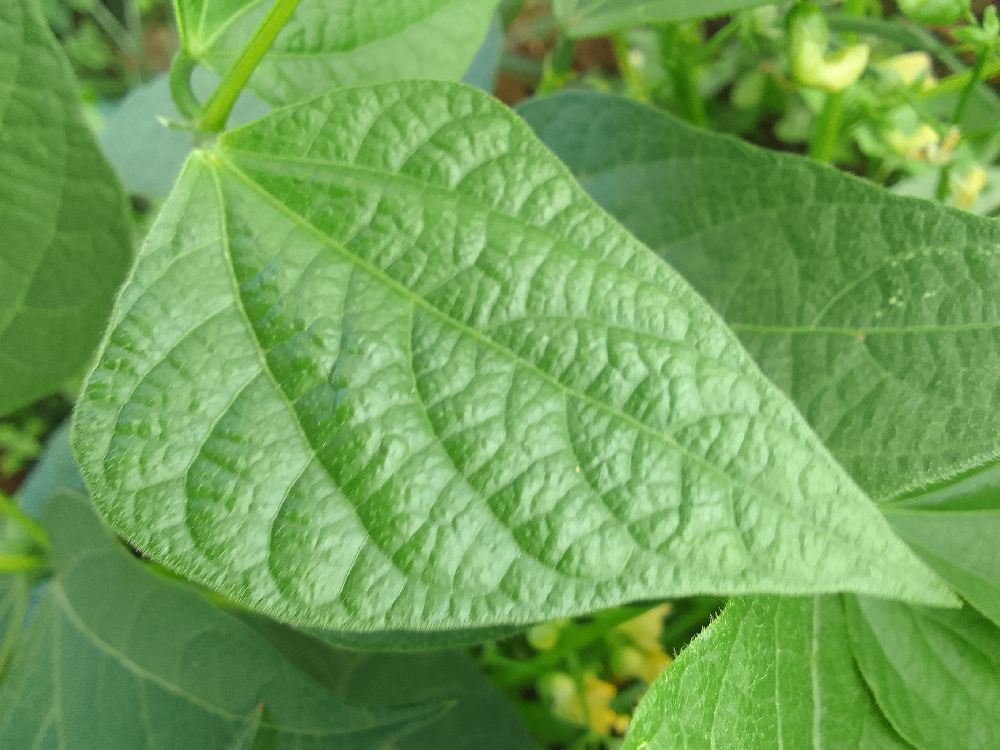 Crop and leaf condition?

common bean, healthy
